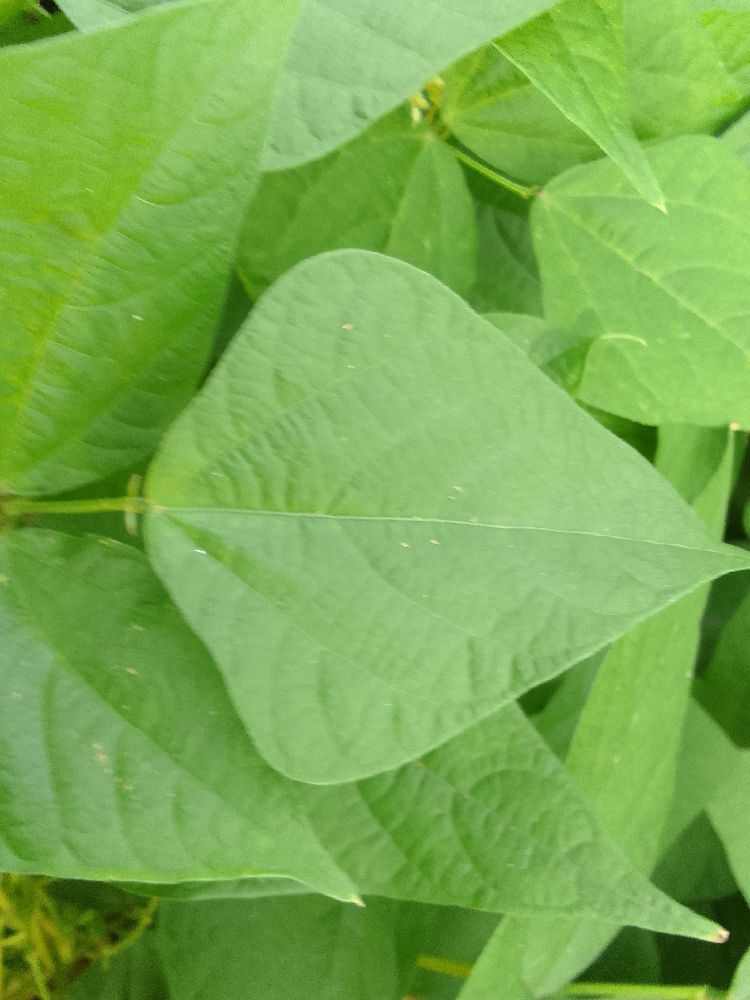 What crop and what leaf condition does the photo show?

common bean, healthy
